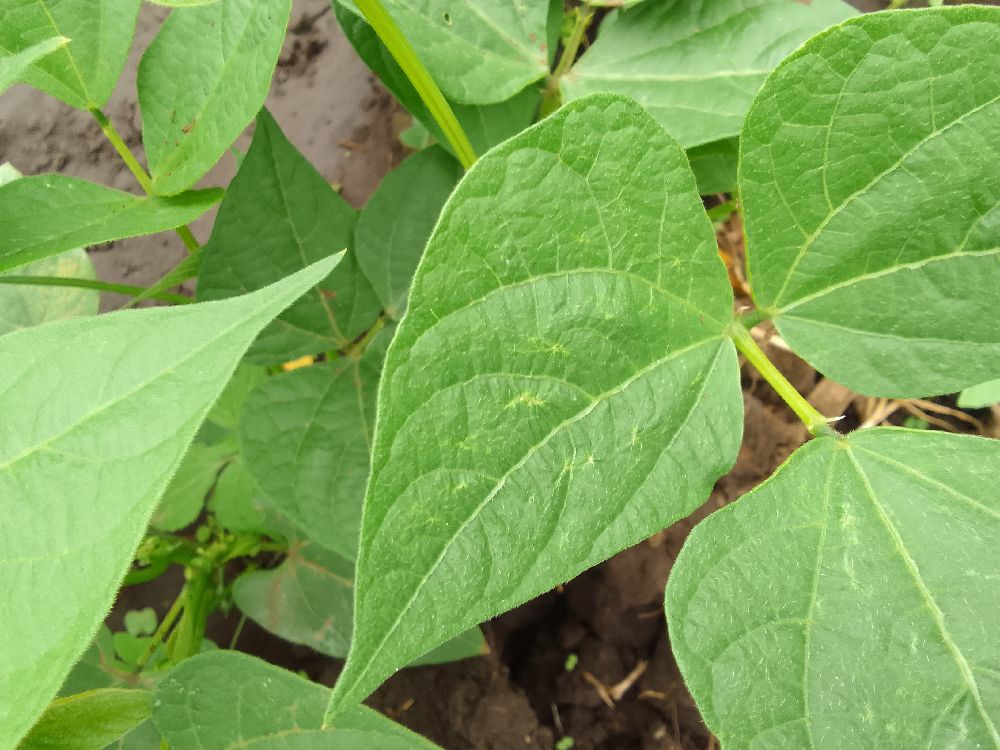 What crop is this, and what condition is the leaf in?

common bean, healthy
